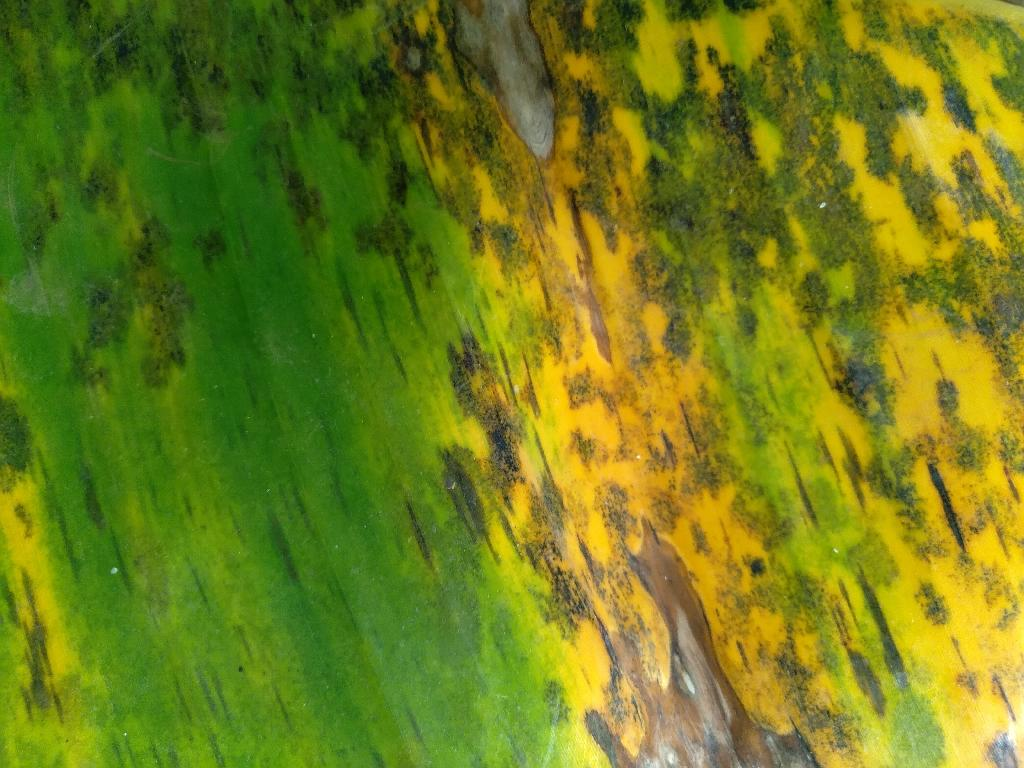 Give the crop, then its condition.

banana, black sigatoka
